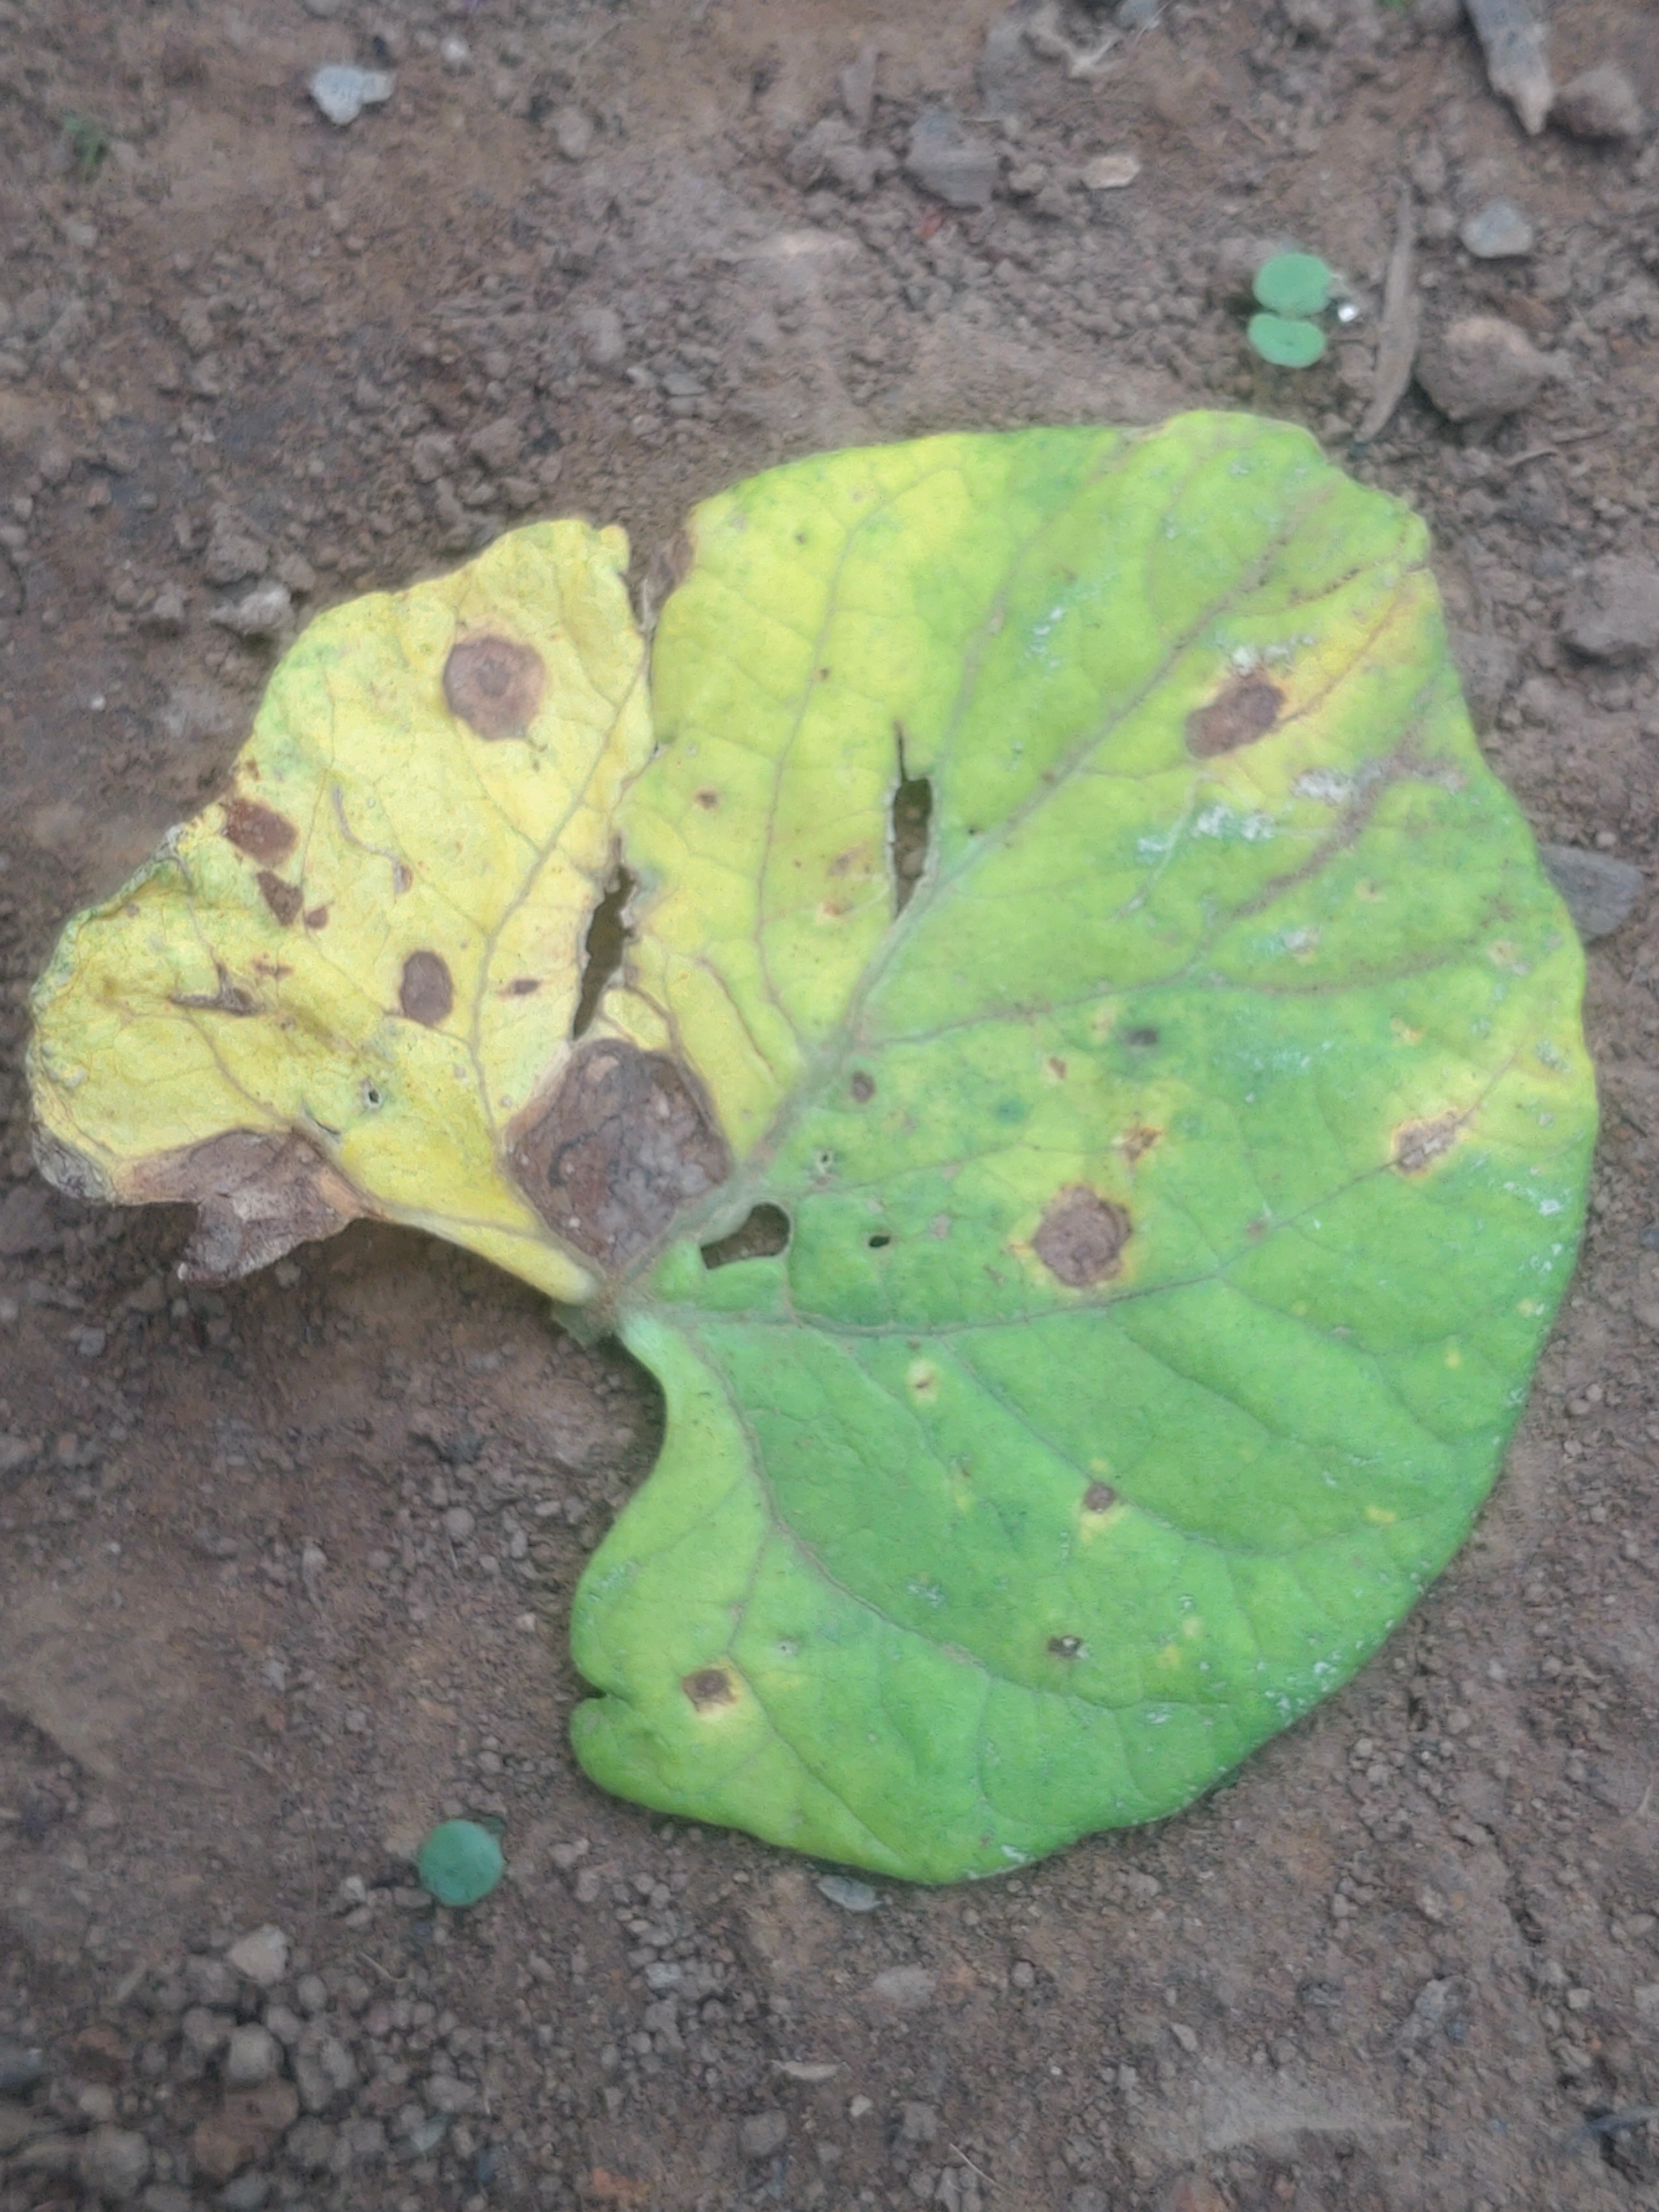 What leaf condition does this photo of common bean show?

anthracnose
